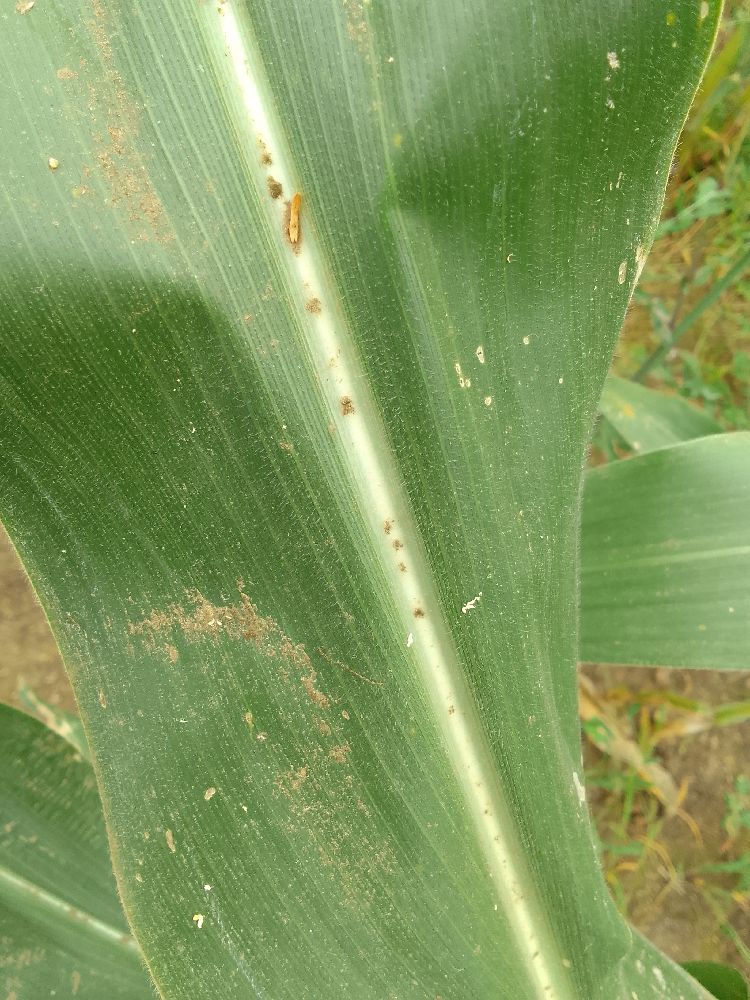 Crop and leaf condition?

maize, healthy
